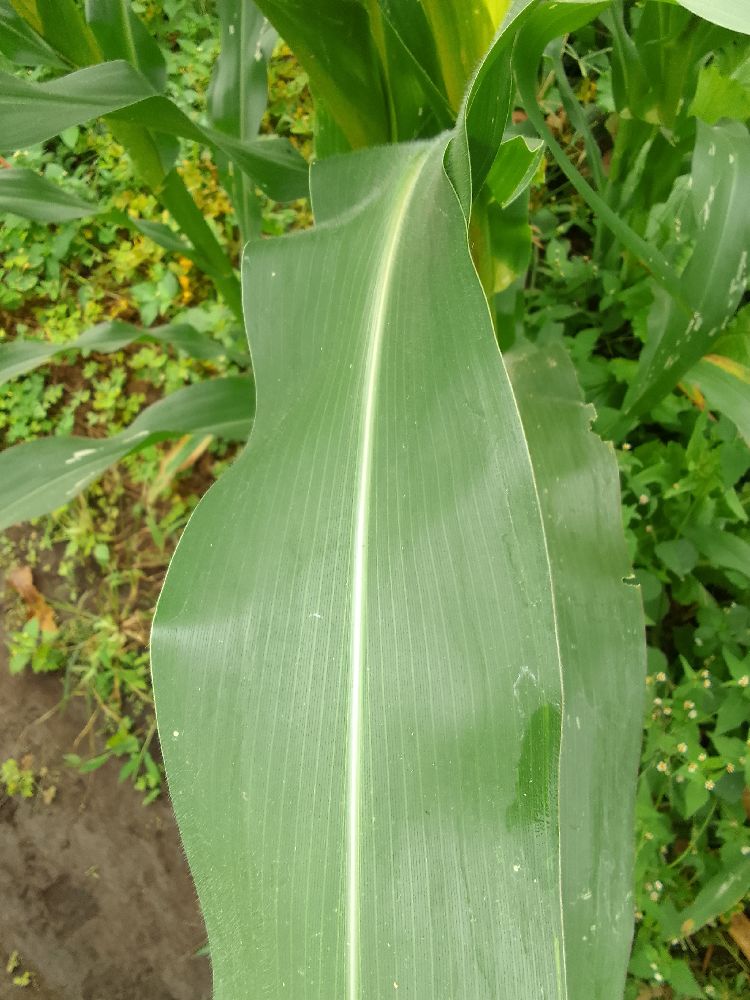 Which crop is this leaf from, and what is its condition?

maize, healthy
